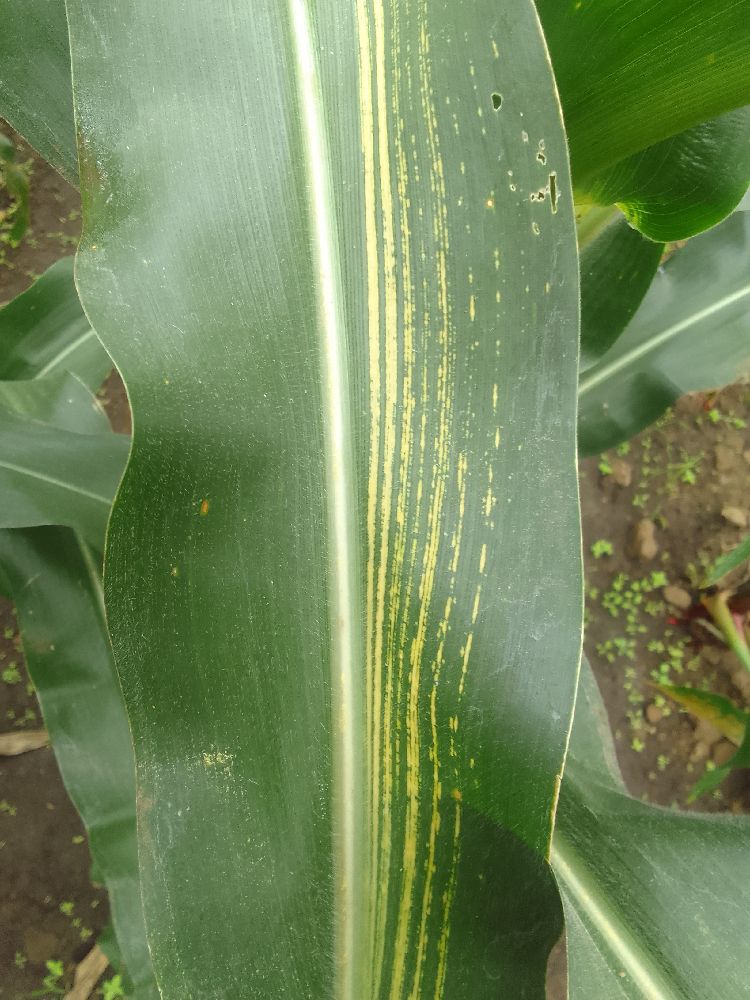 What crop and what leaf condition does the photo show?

maize, maize streak virus
